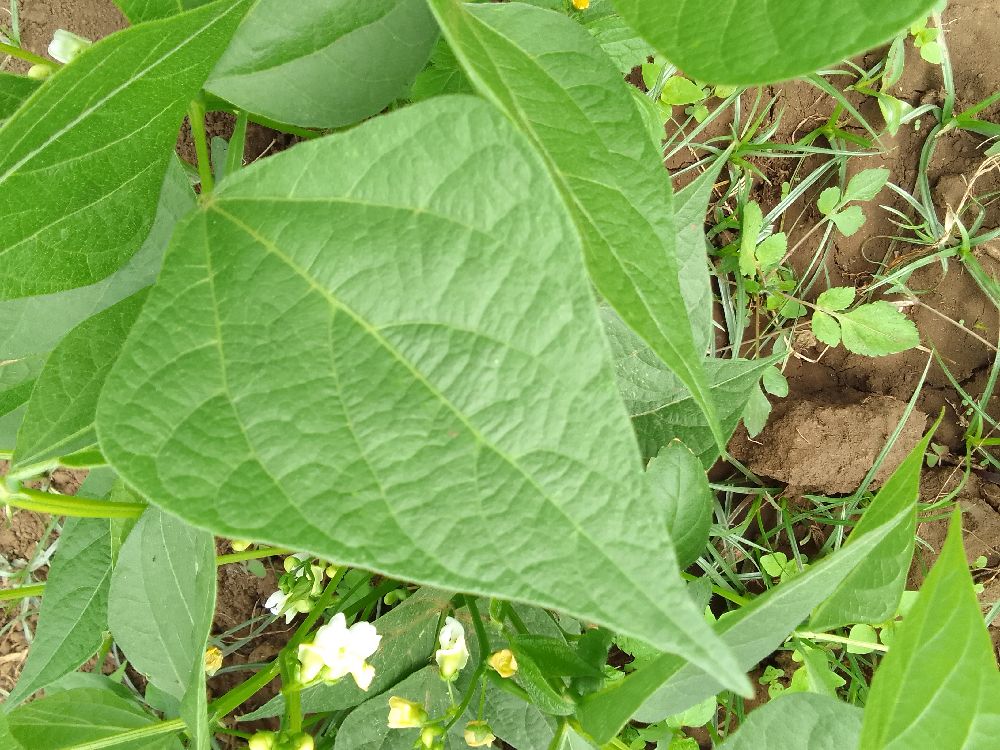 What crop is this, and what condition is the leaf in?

common bean, healthy
